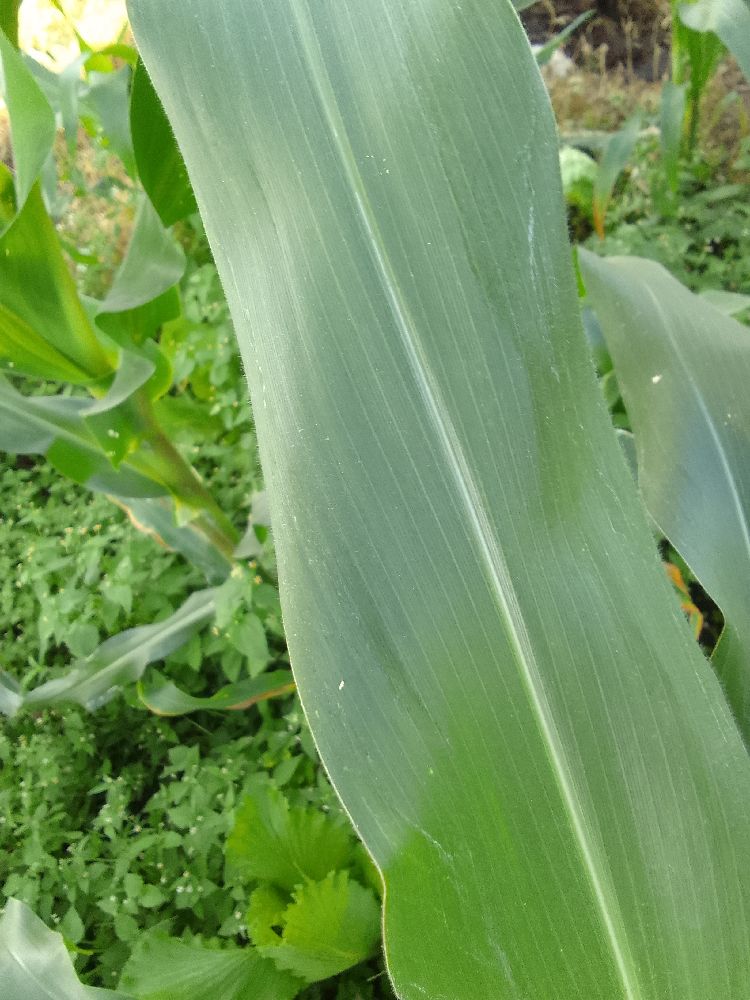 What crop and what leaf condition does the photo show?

maize, healthy
